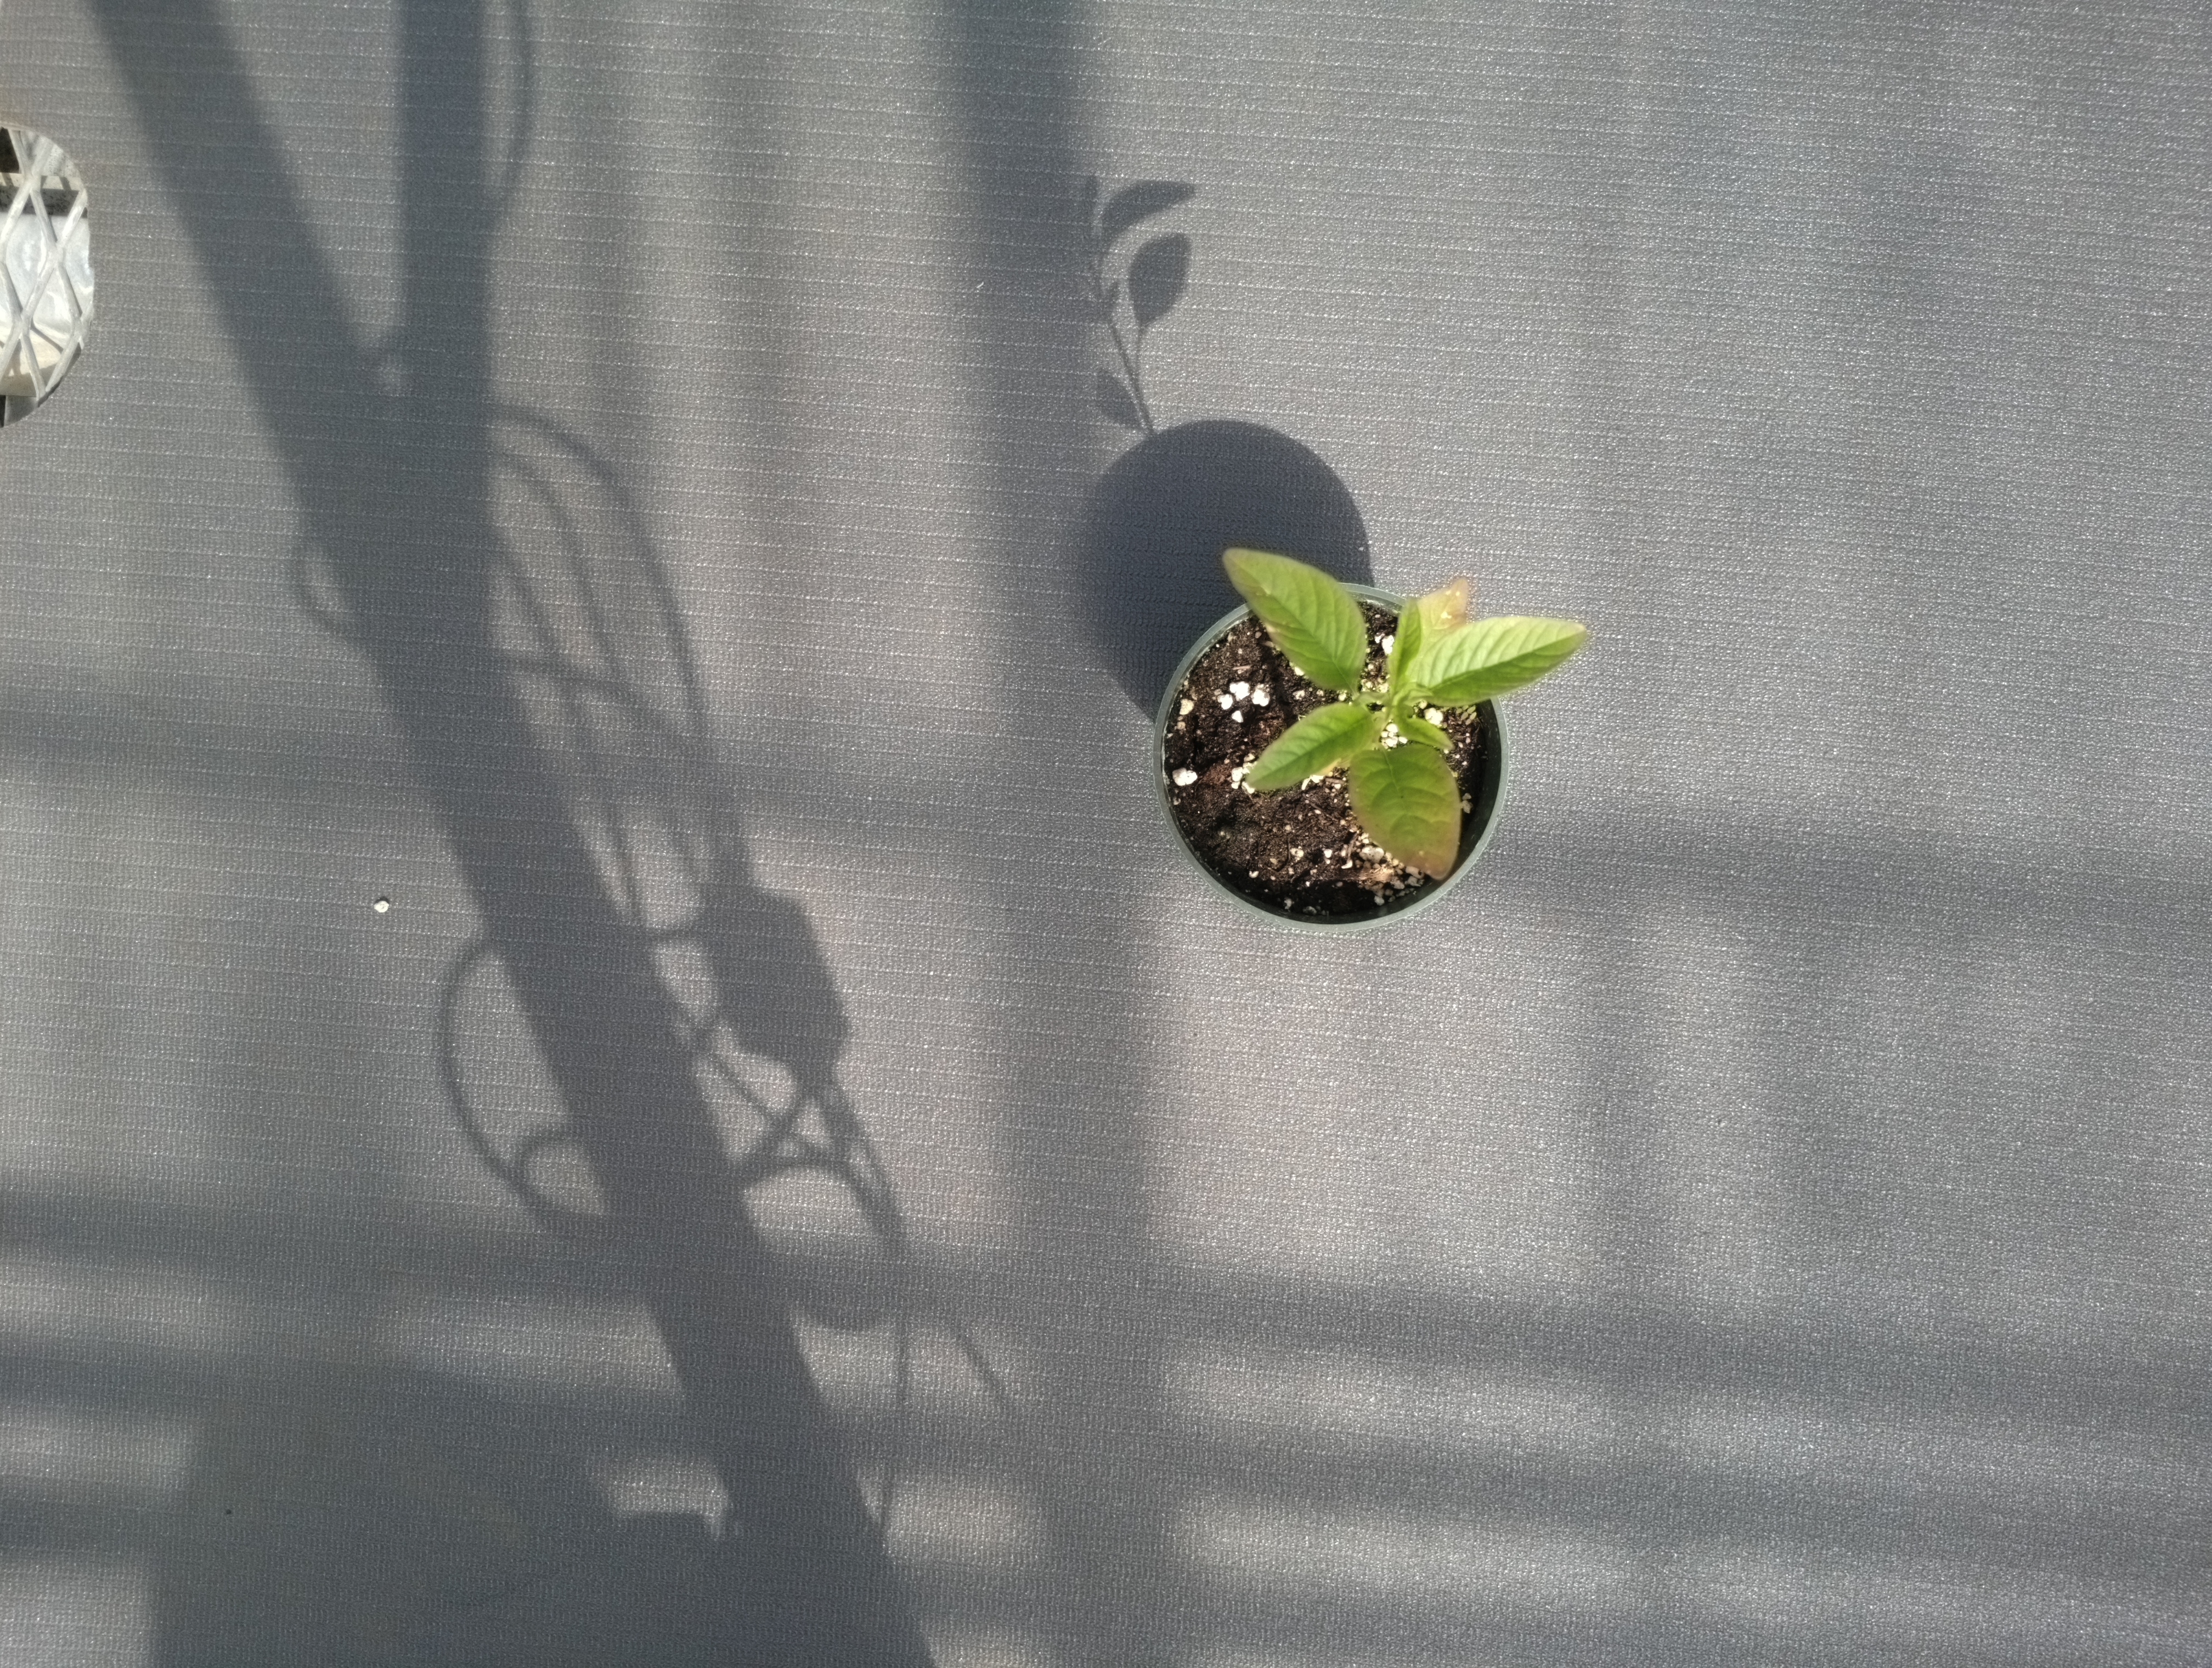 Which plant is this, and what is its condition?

waterhemp, healthy untreated
